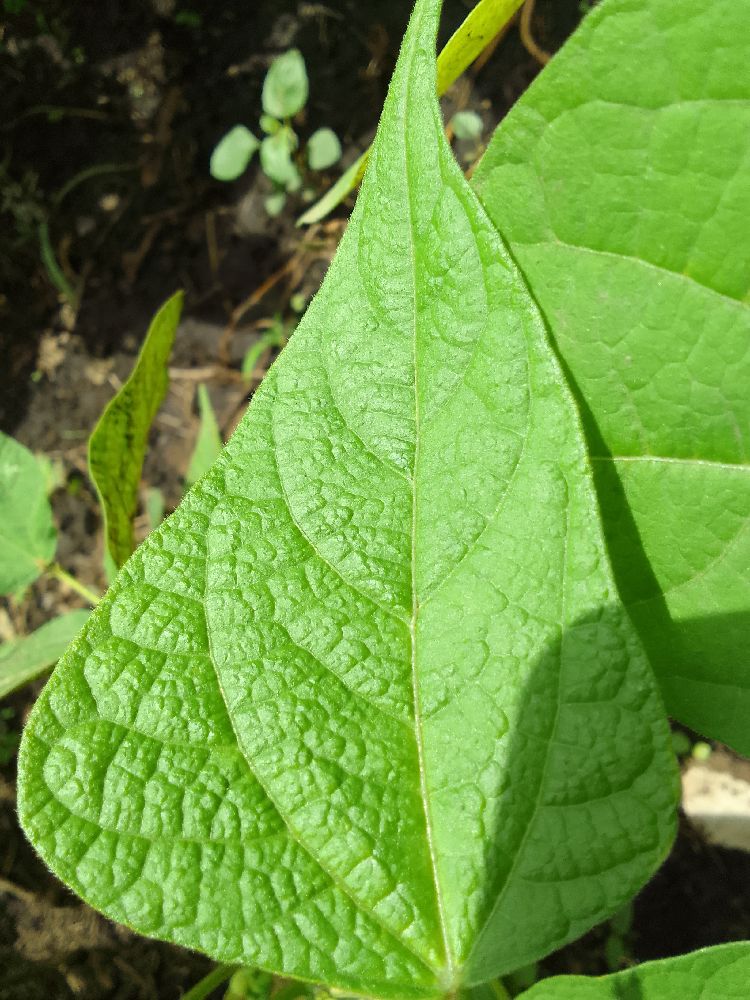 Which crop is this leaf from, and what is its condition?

common bean, healthy
